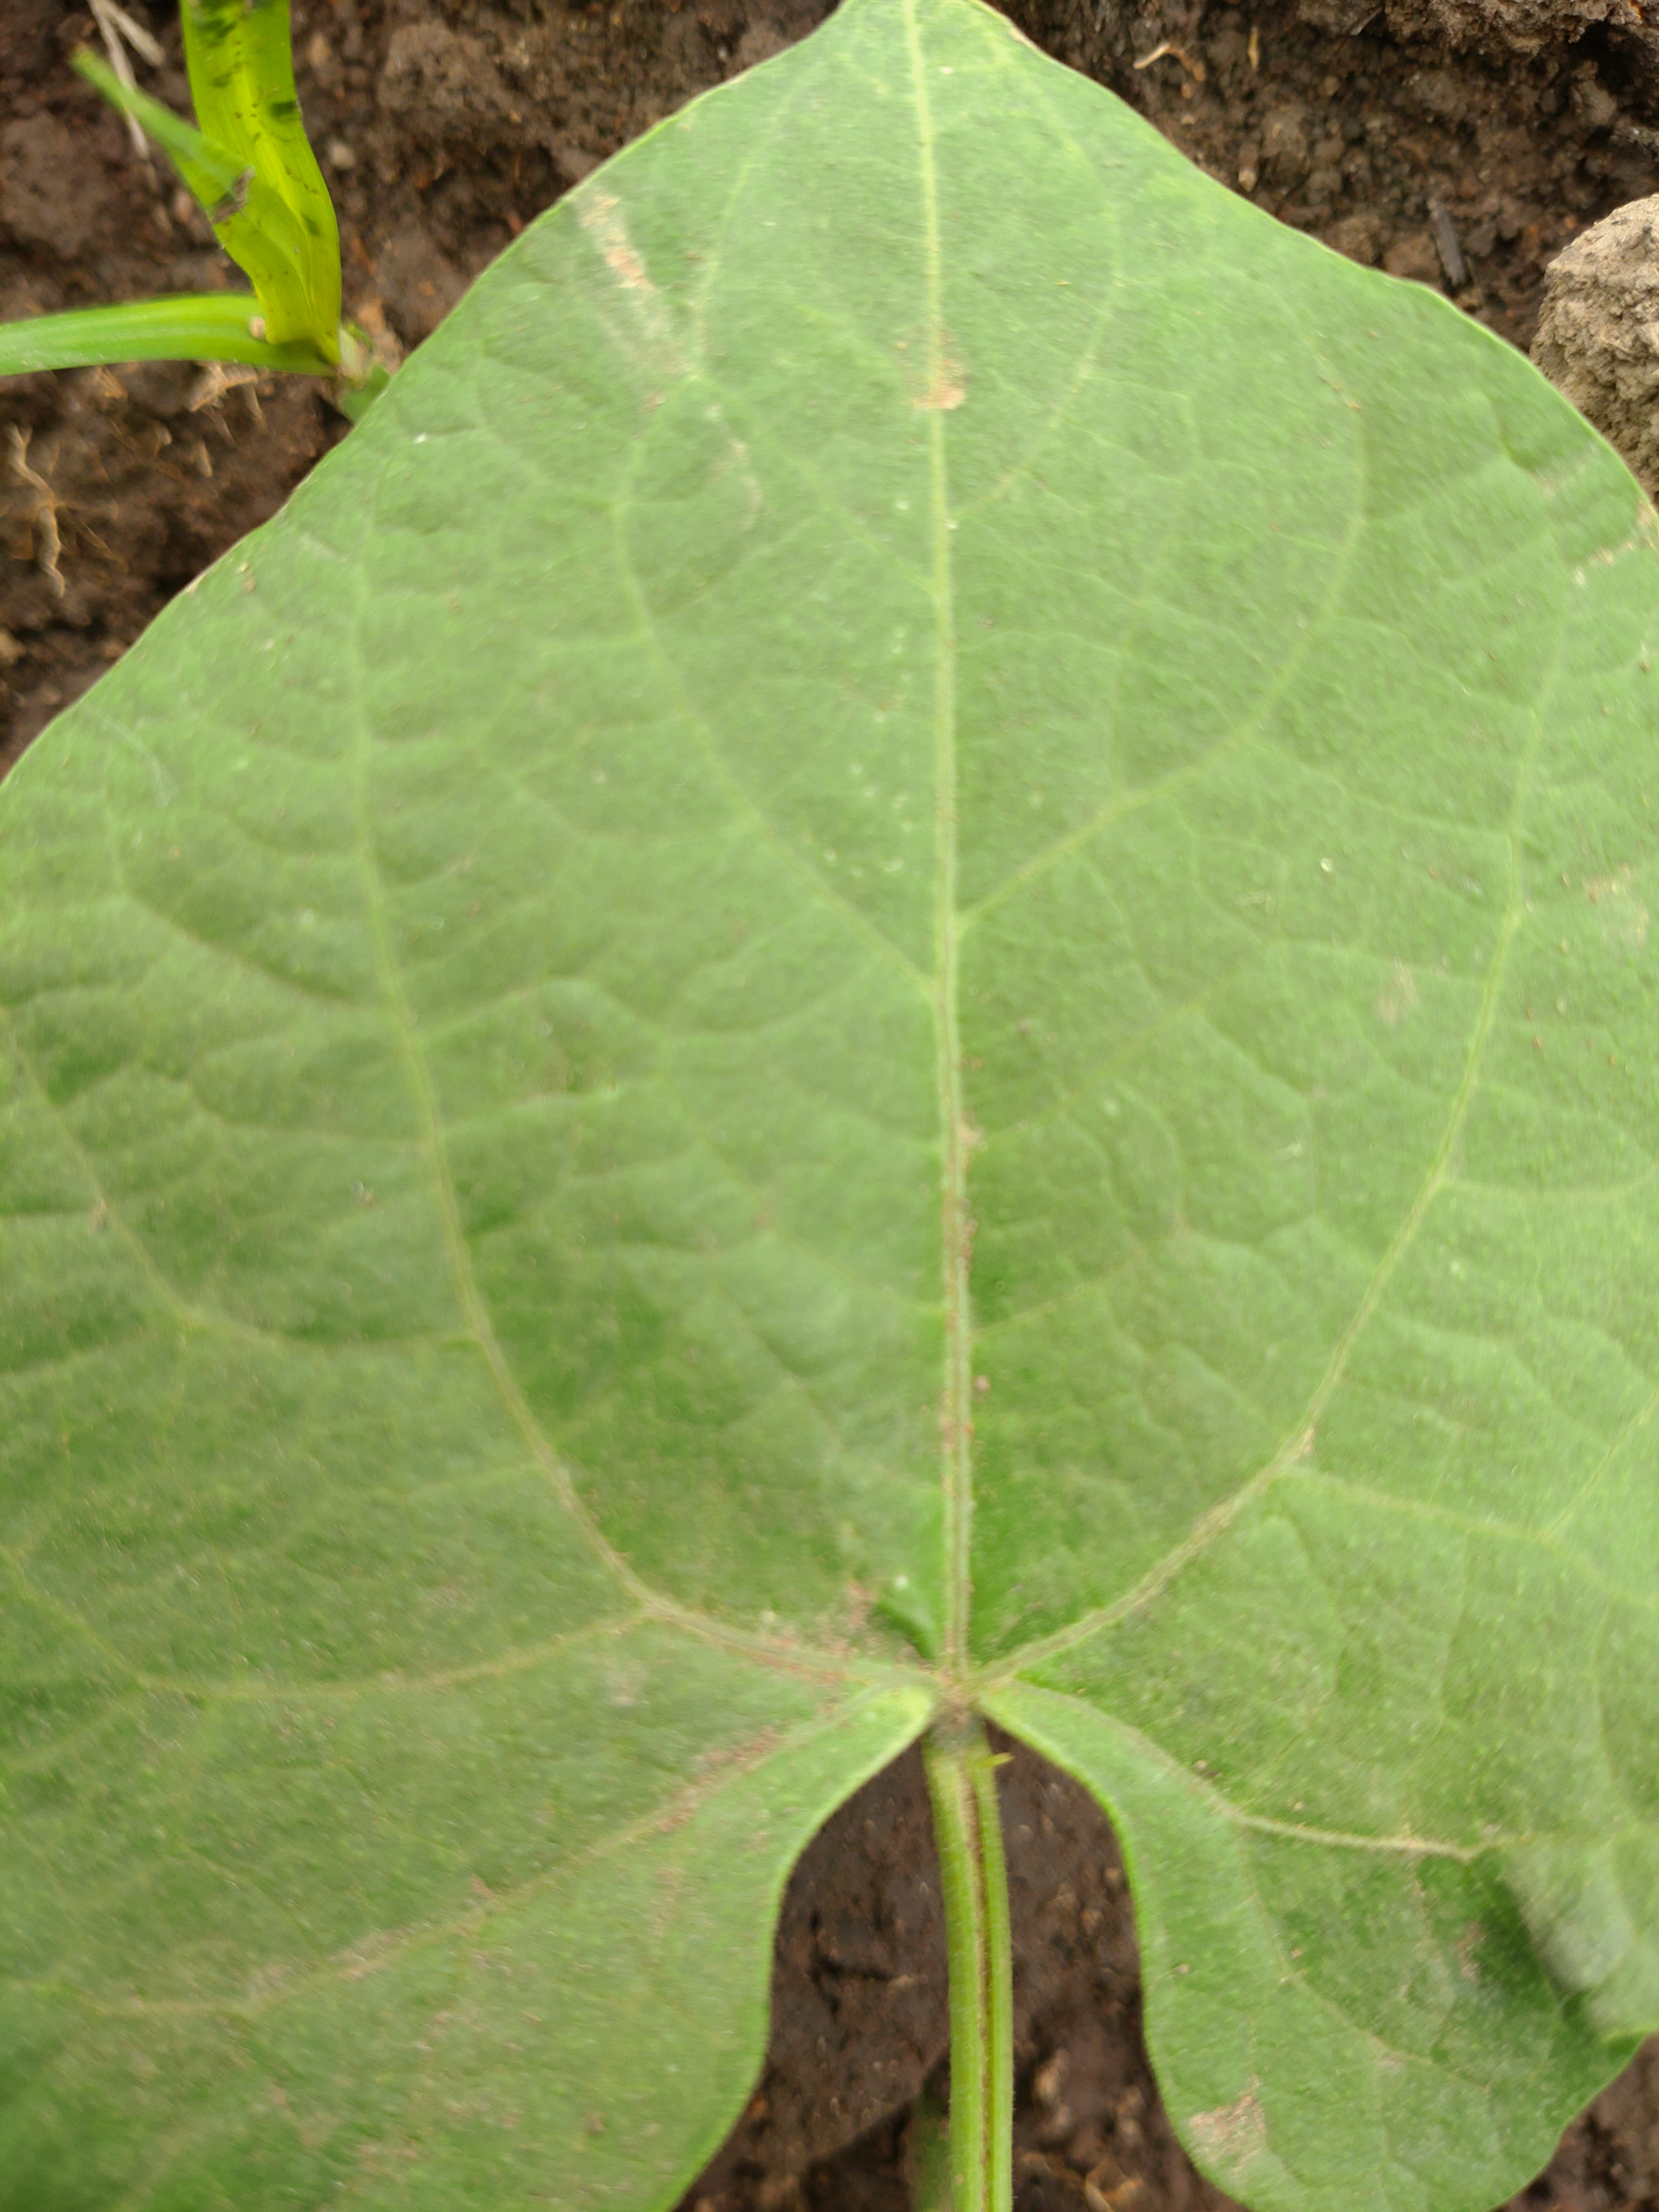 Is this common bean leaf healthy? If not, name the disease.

healthy
